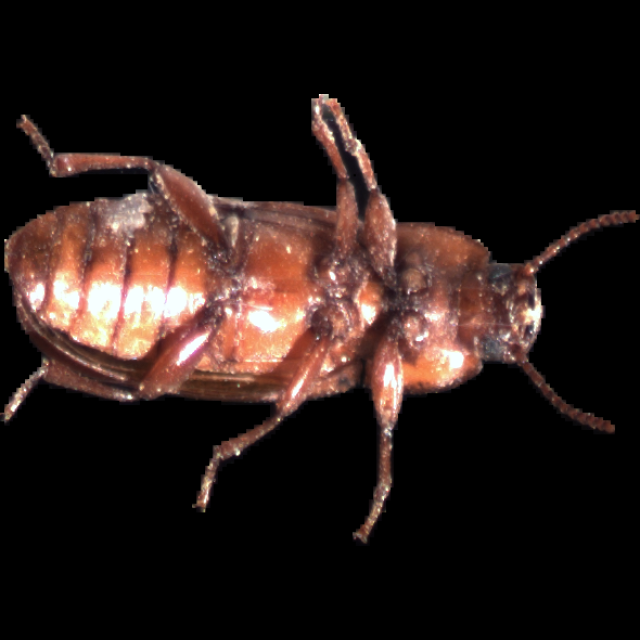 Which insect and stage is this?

mealworm beetle
